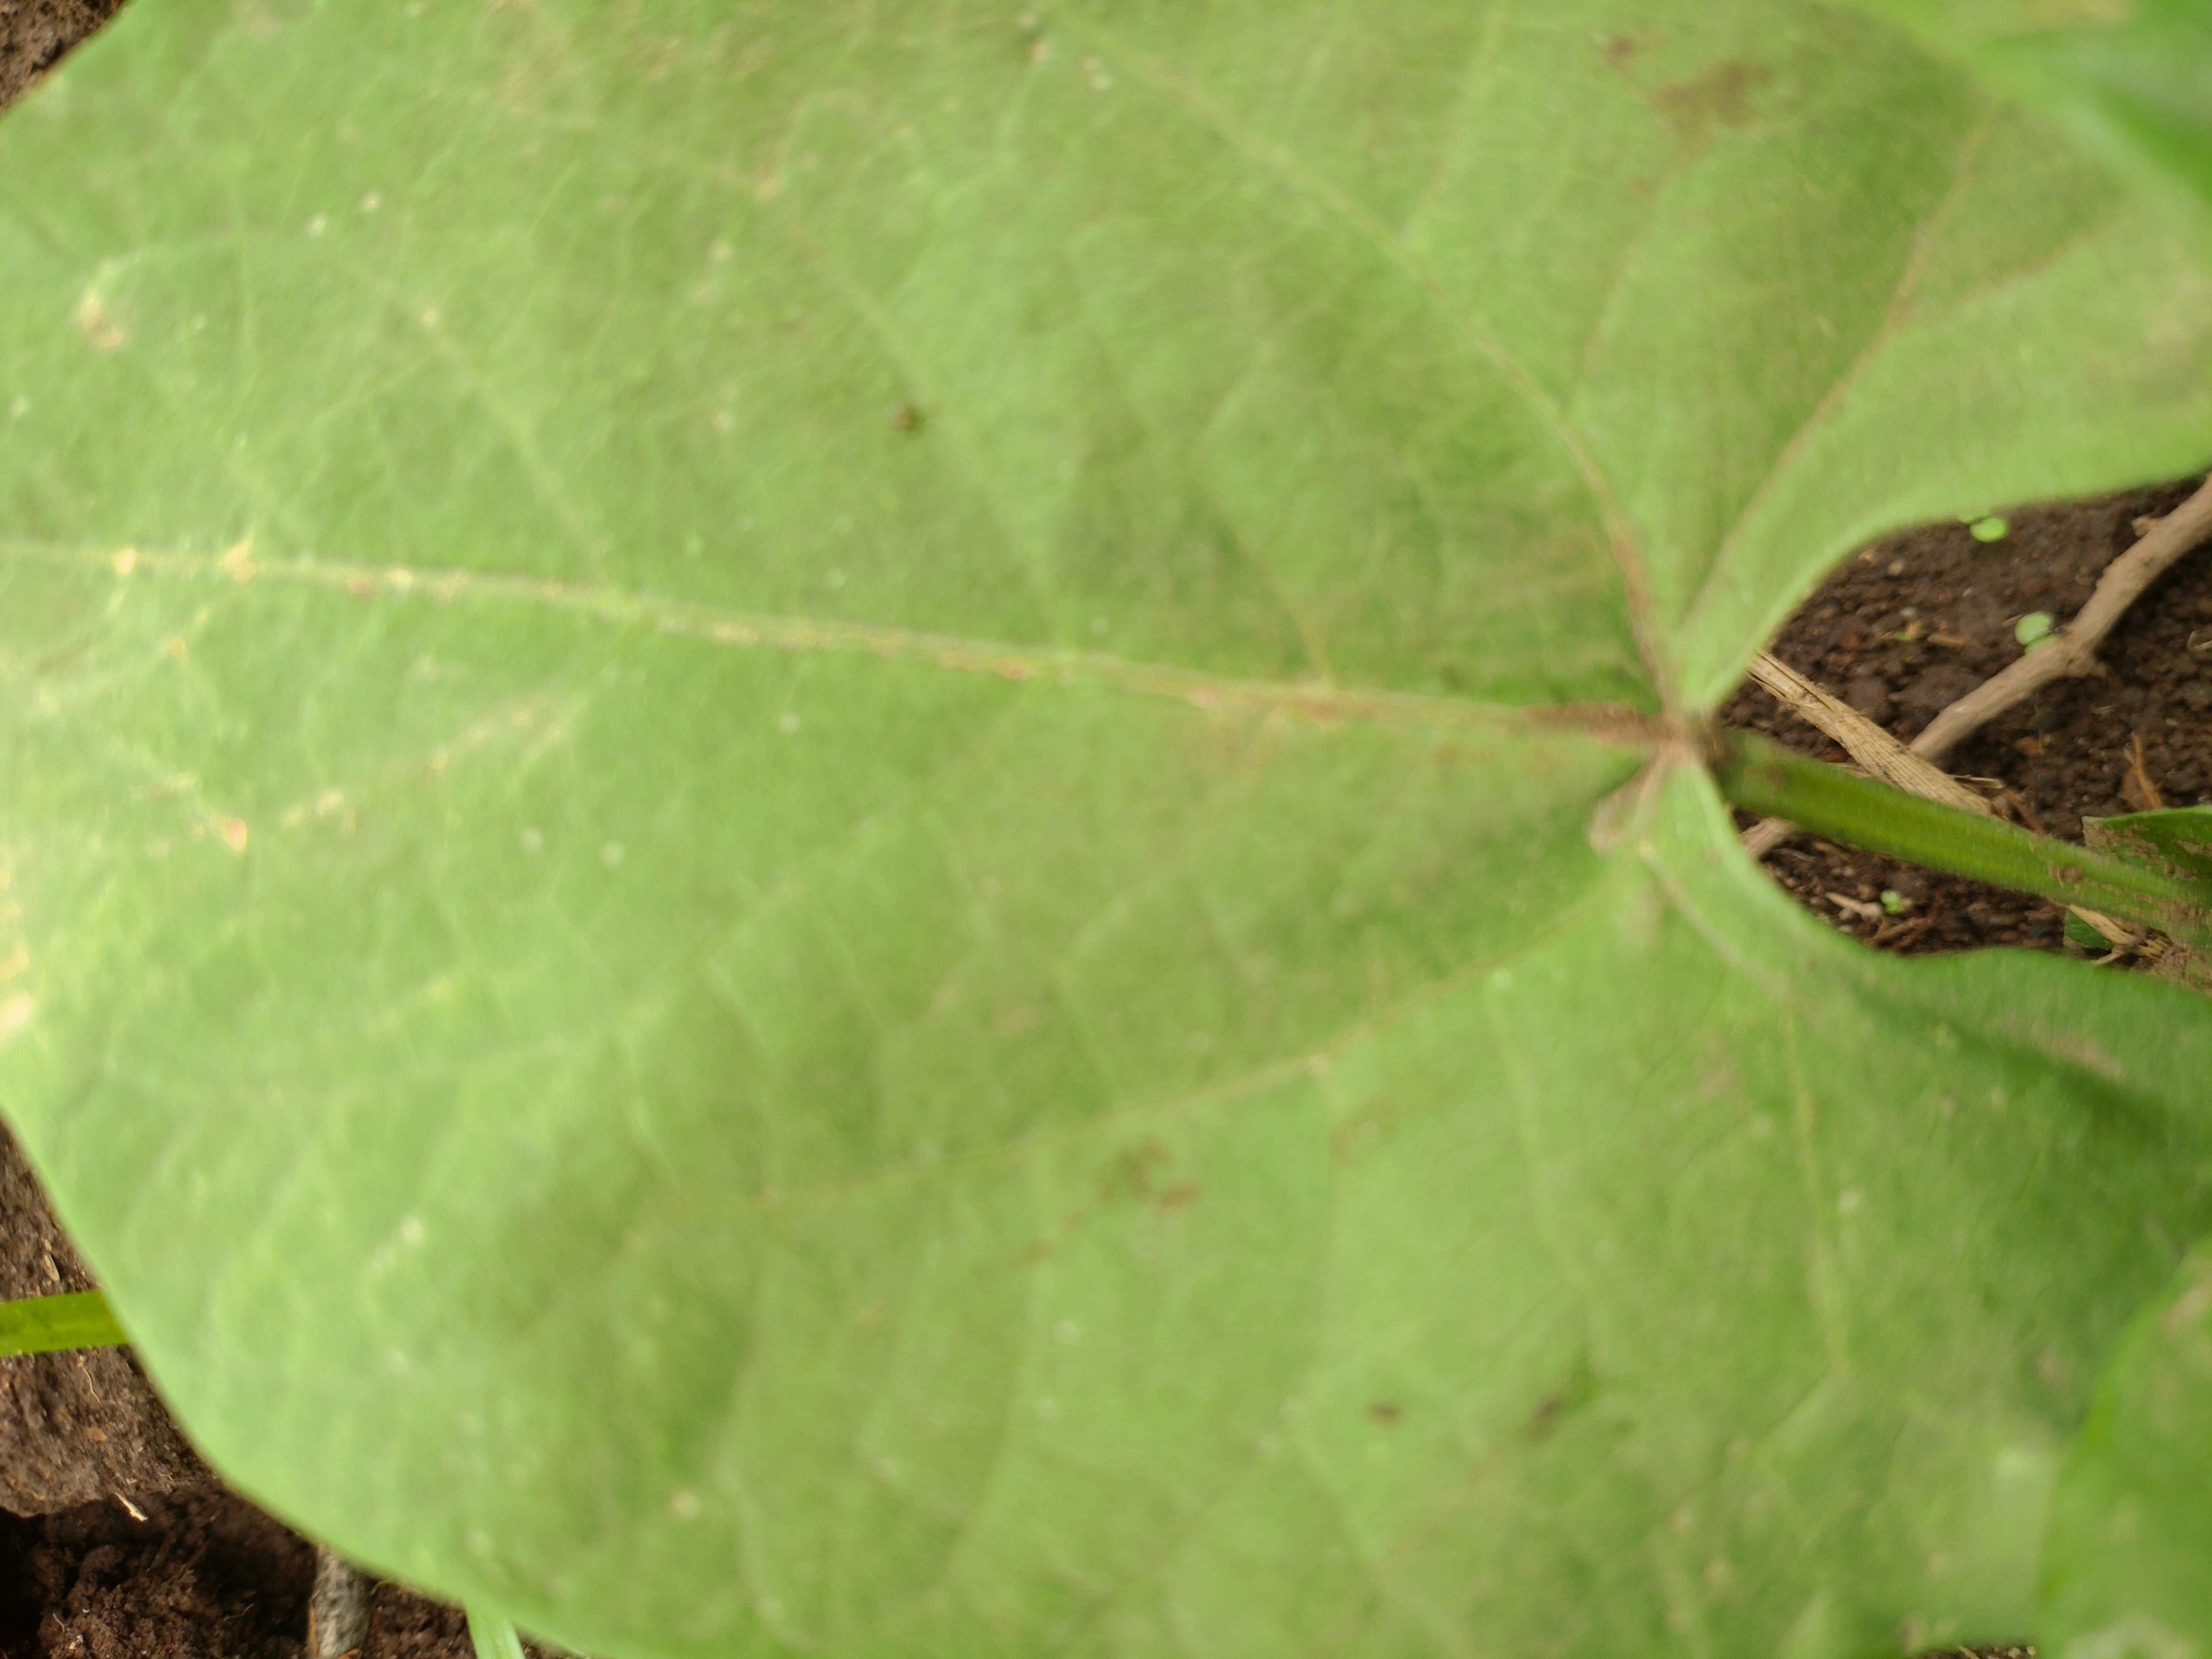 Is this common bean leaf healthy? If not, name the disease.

healthy
